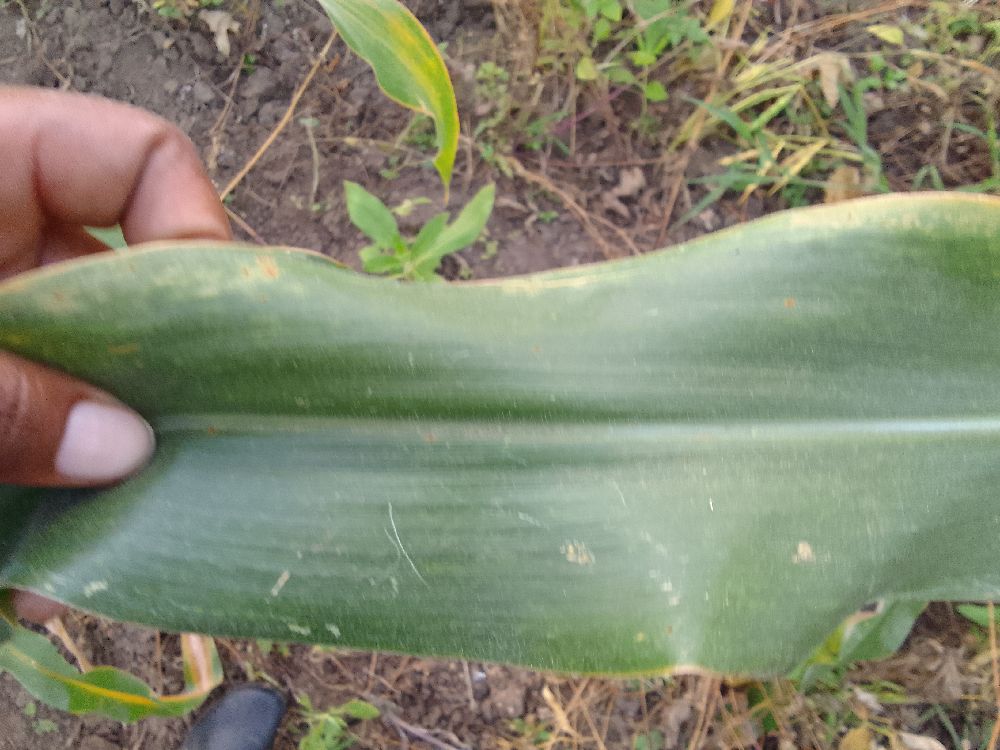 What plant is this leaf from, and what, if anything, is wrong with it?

maize, healthy
